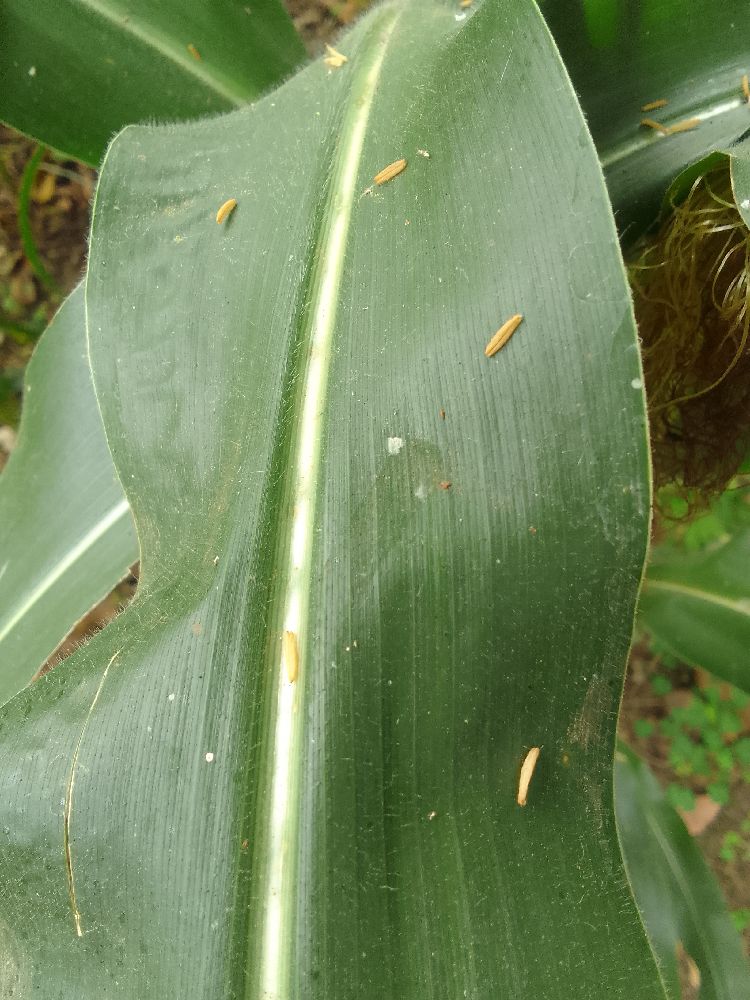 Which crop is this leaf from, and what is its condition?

maize, healthy
